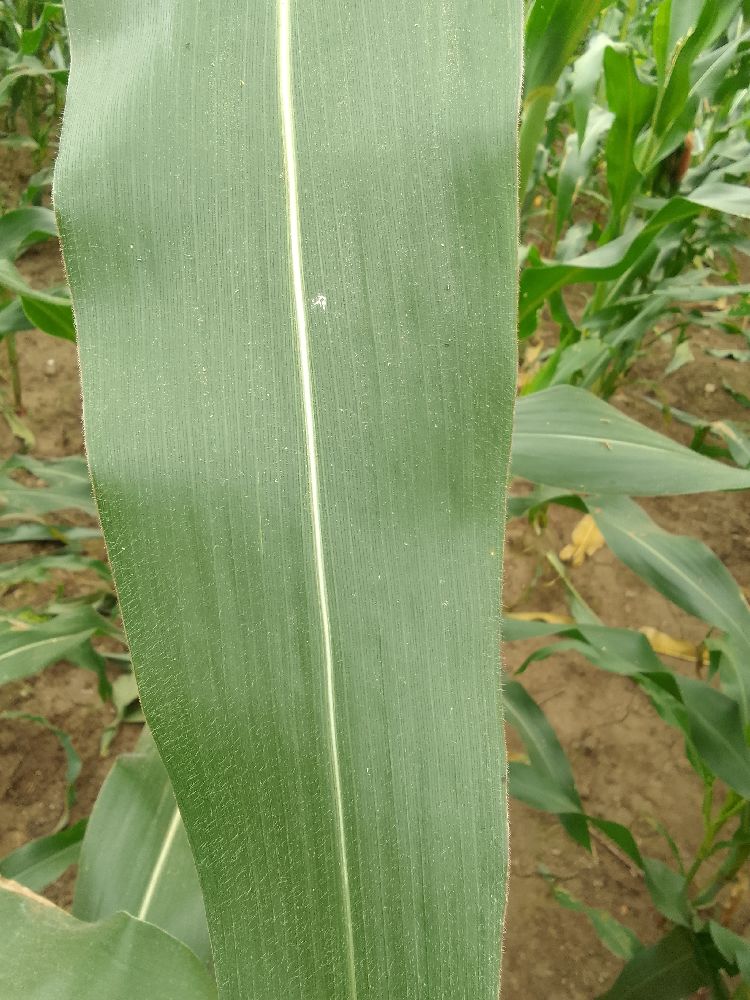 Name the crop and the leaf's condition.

maize, healthy
